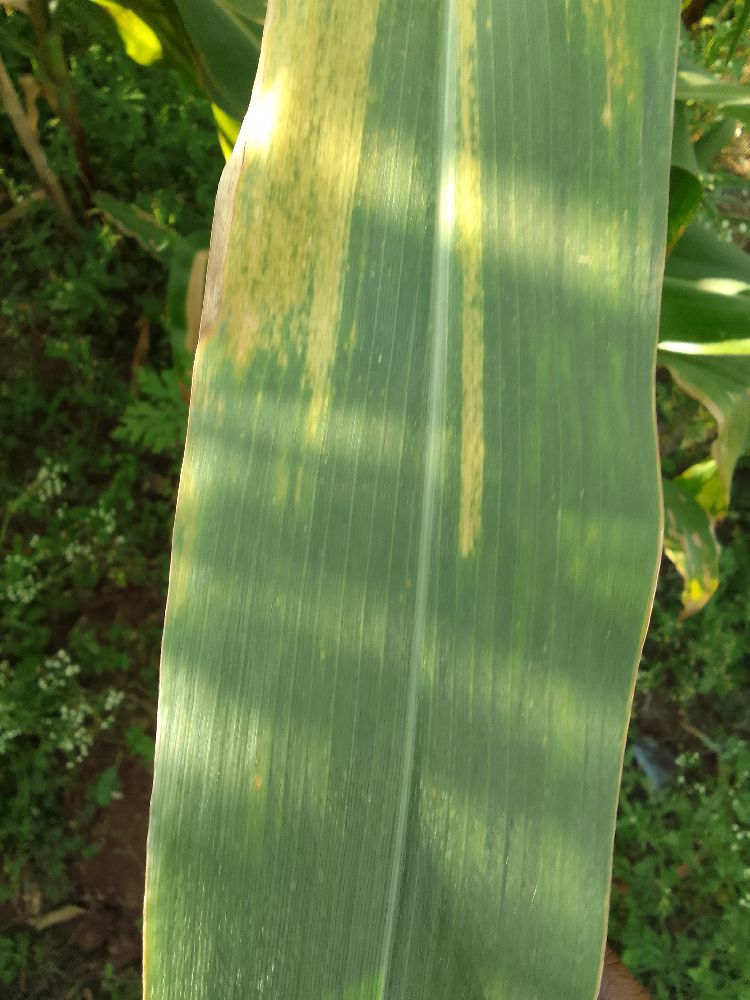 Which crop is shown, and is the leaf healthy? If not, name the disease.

maize, maize lethal necrosis
